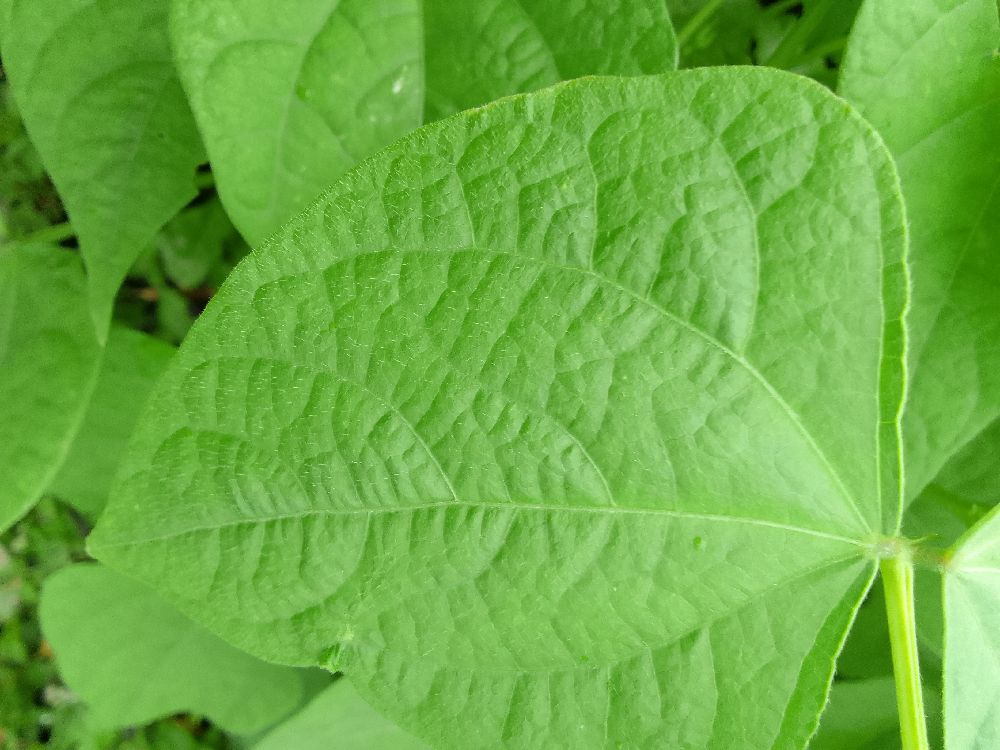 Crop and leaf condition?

common bean, healthy
